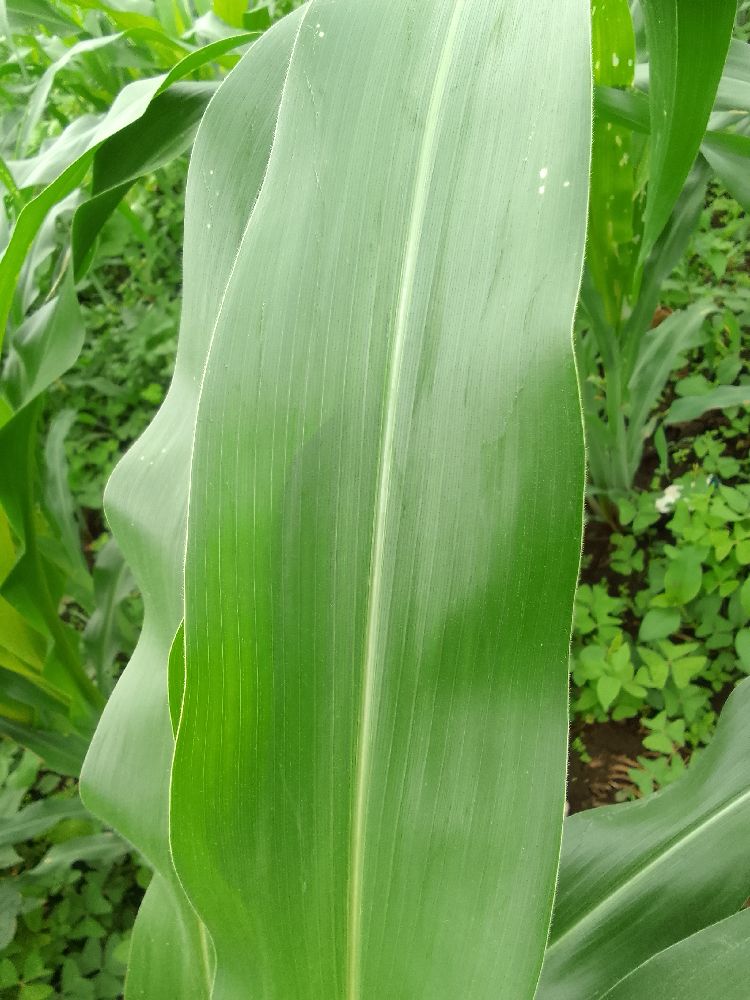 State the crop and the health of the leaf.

maize, healthy
